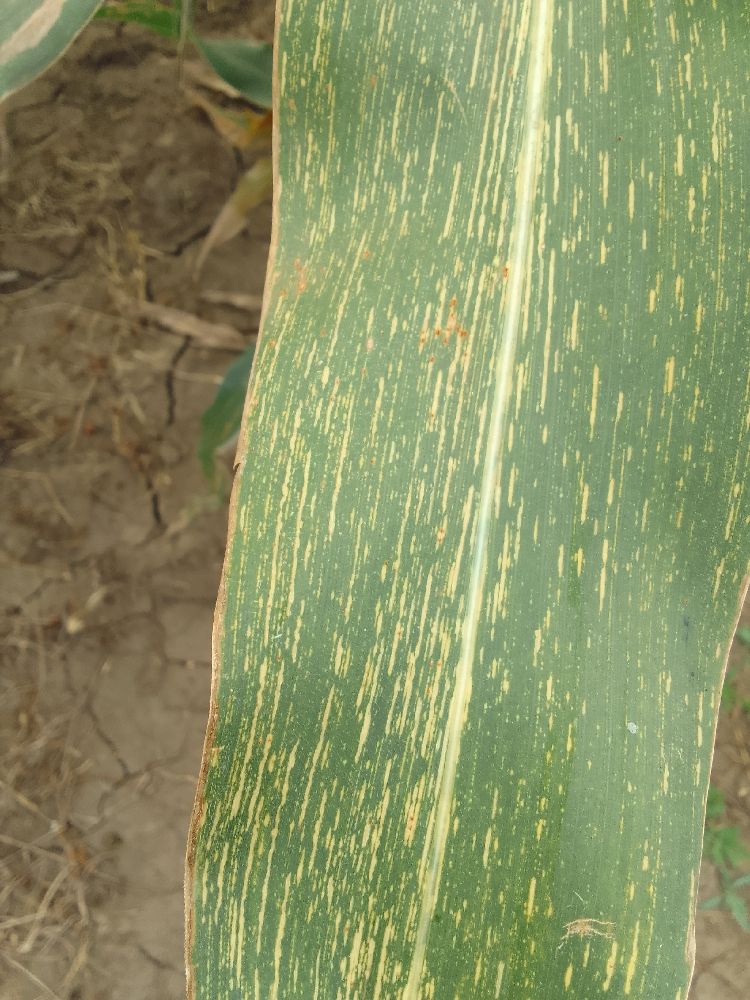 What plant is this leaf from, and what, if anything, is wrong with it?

maize, maize streak virus
